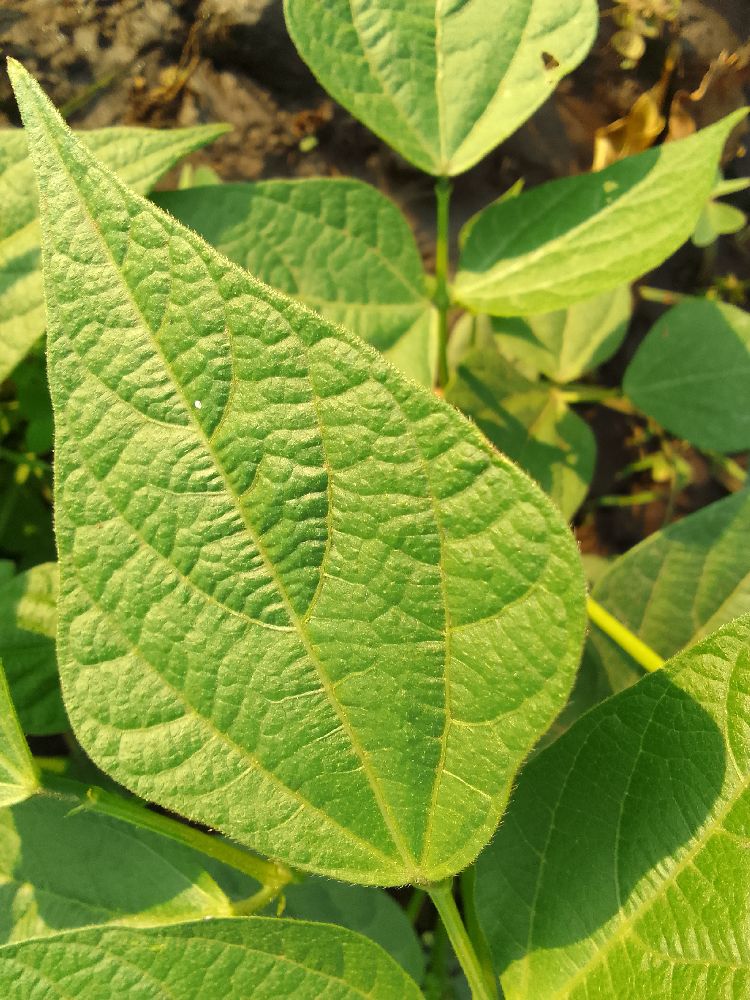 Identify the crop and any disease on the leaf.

common bean, healthy
